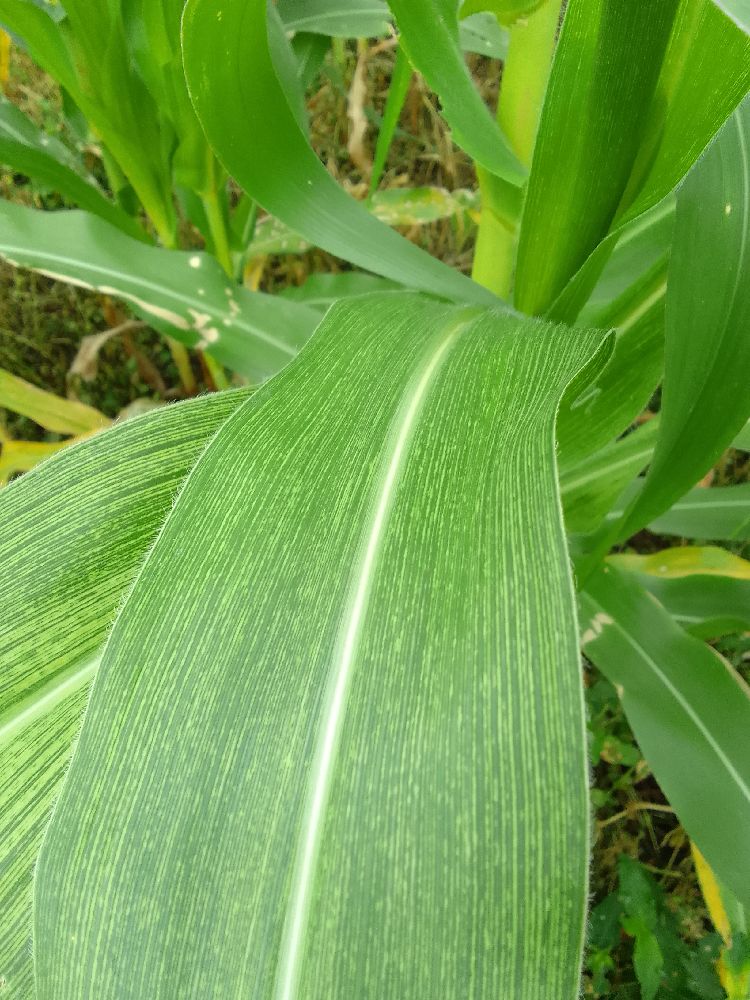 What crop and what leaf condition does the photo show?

maize, maize streak virus
